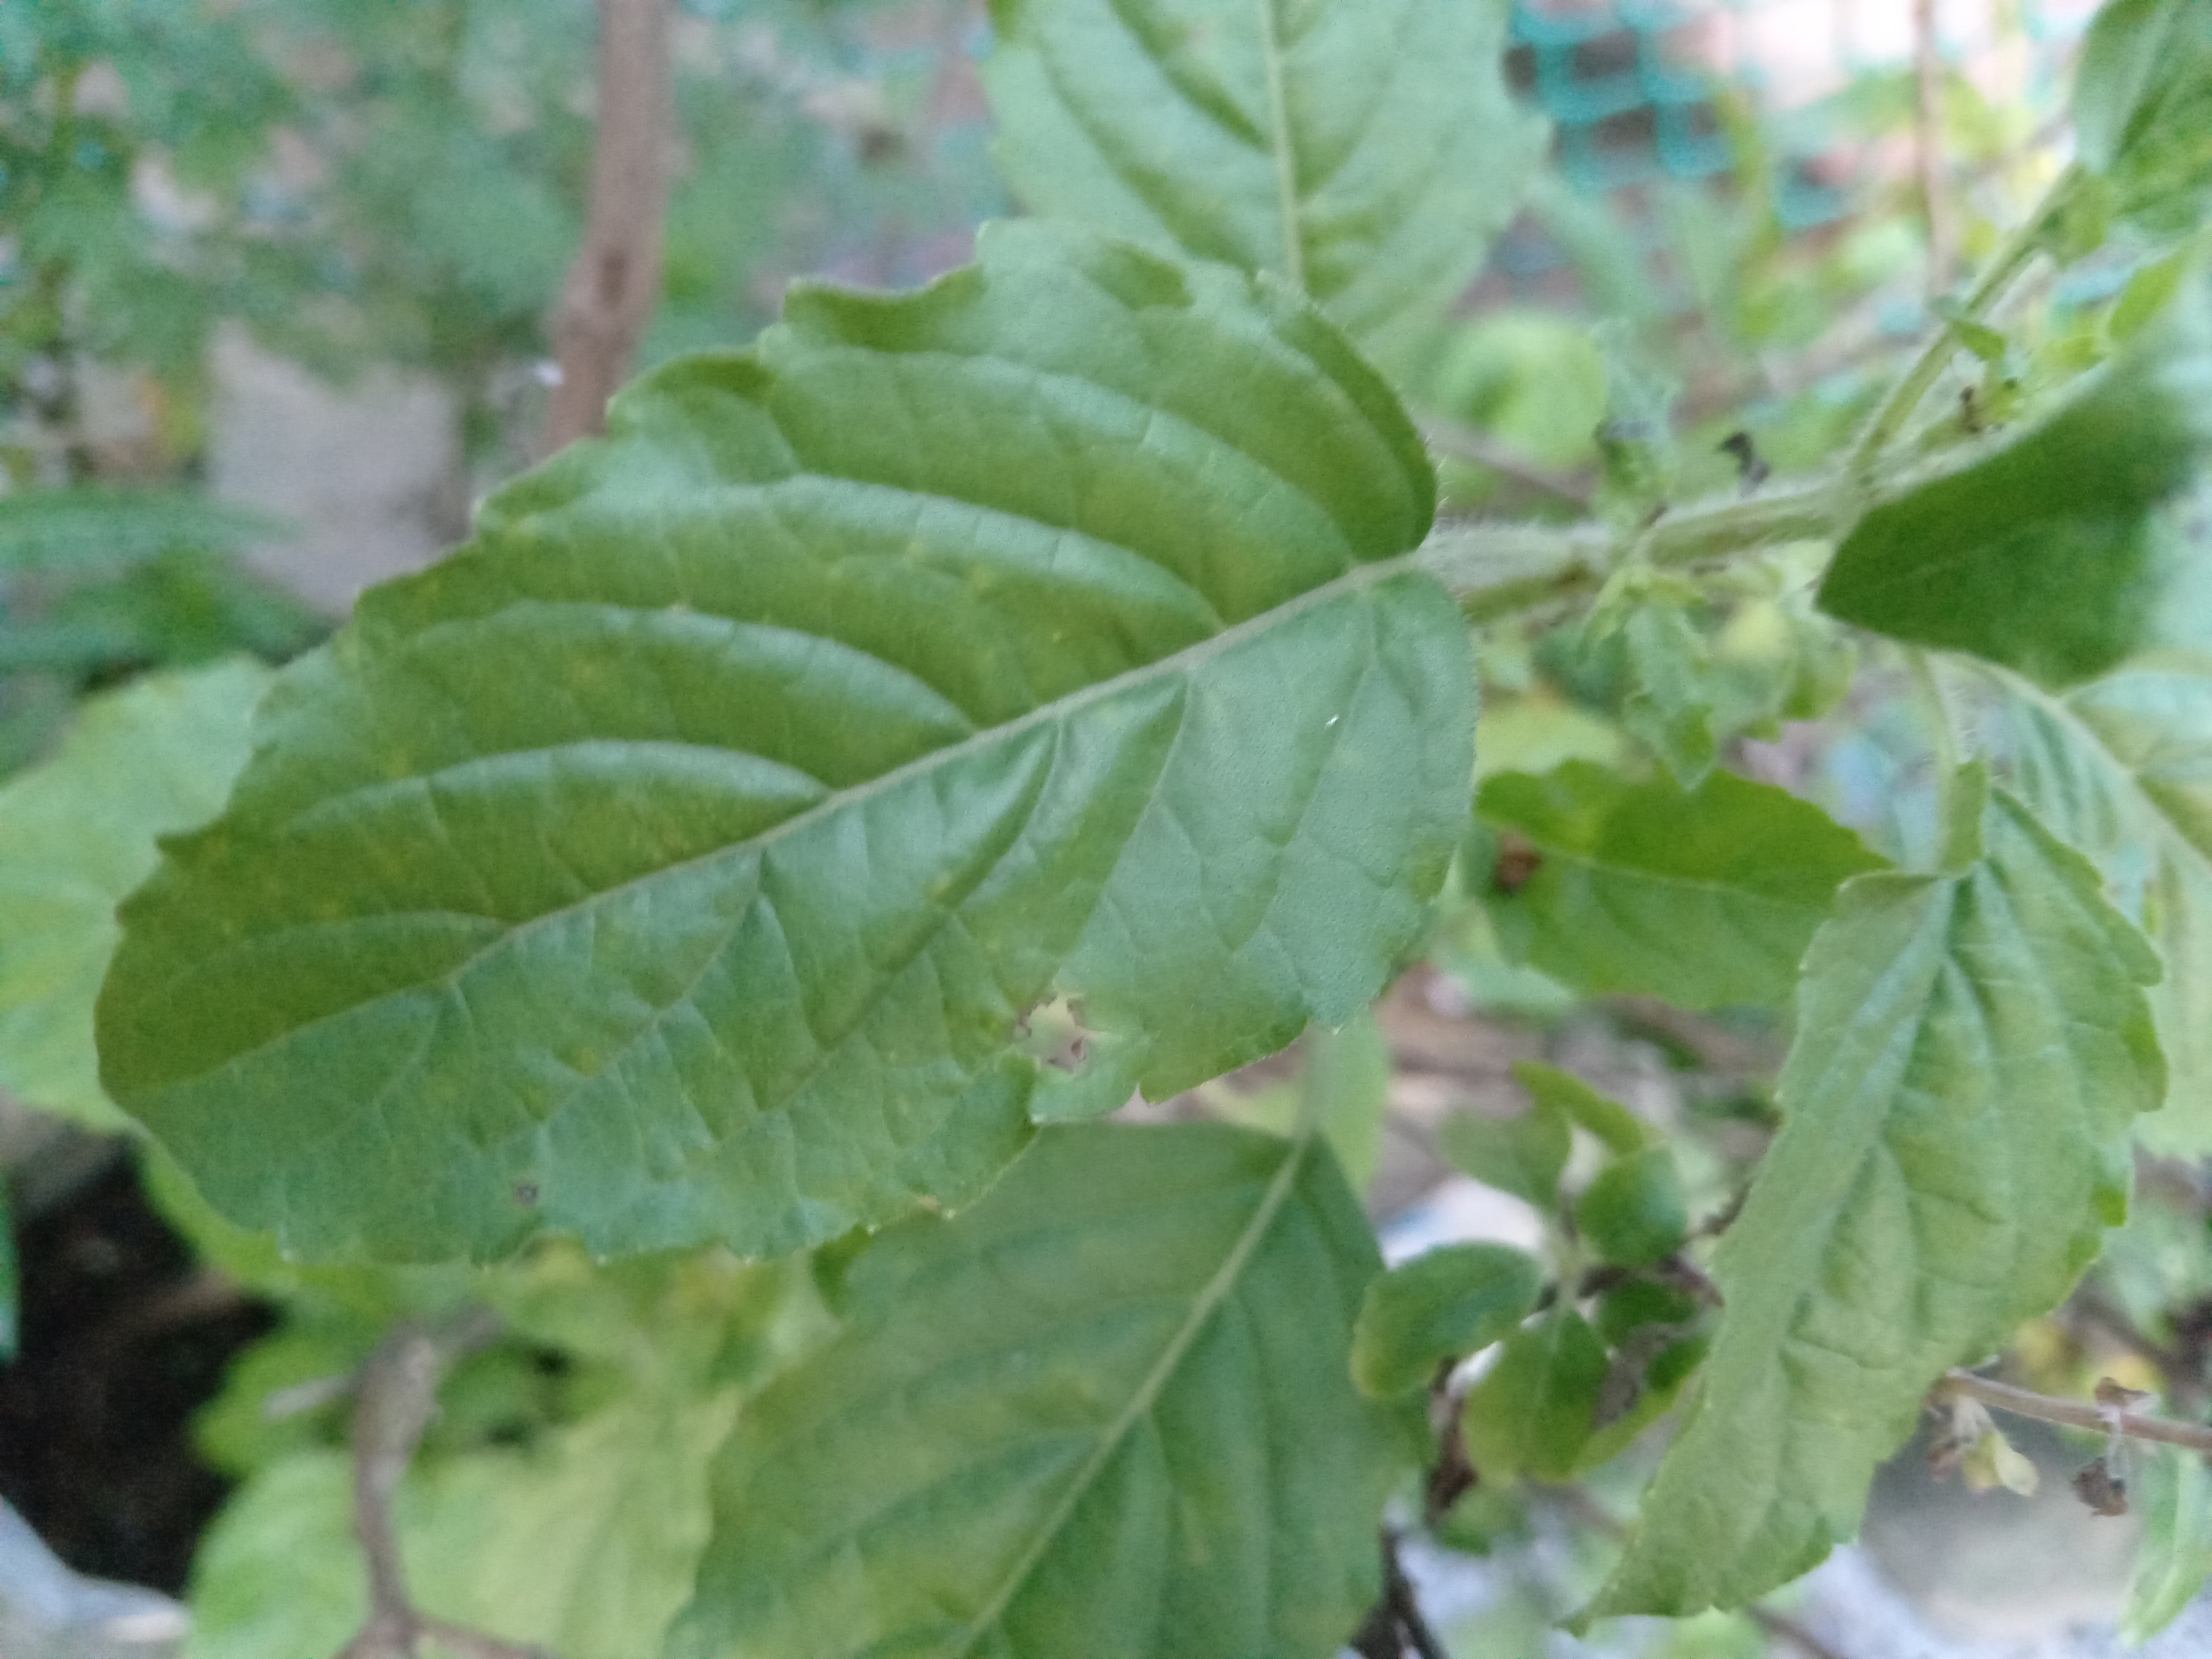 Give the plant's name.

tulshi
